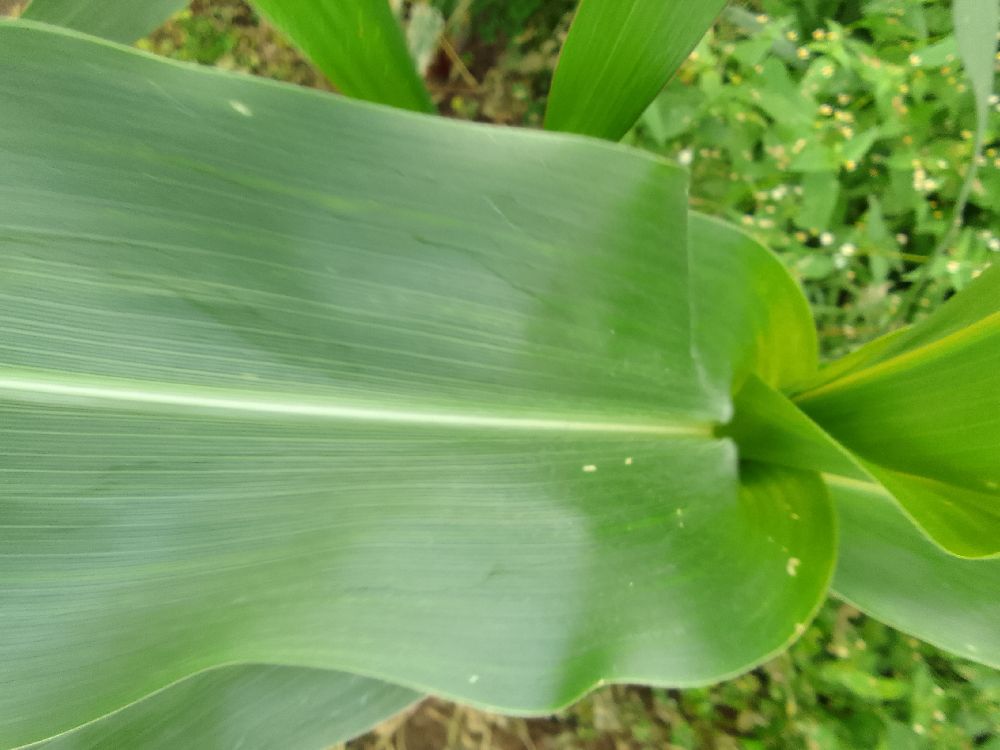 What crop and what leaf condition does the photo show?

maize, healthy
